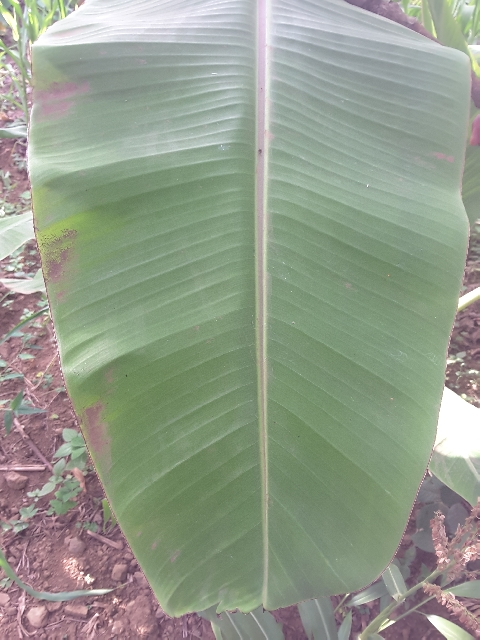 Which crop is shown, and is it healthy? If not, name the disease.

banana, healthy
